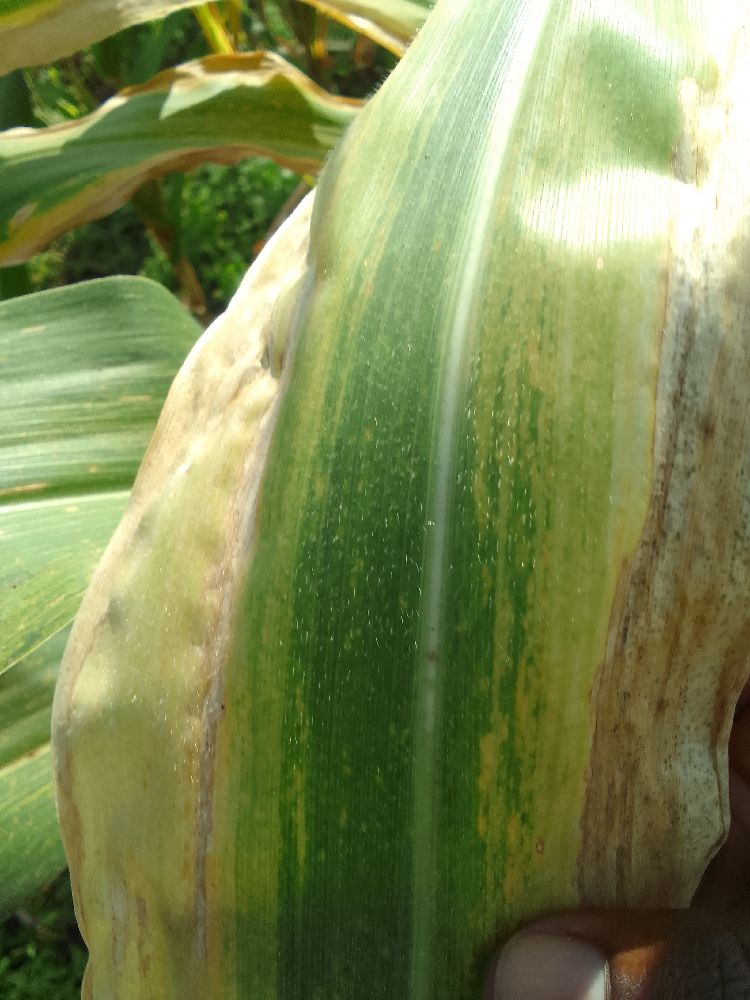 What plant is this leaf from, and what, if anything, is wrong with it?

maize, maize lethal necrosis
